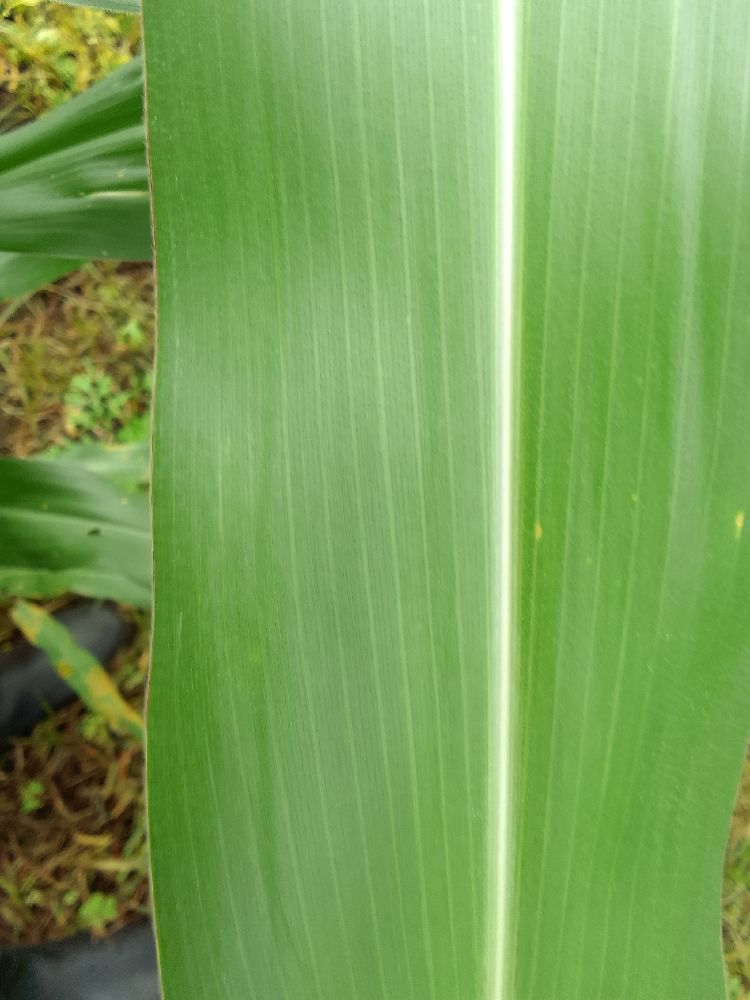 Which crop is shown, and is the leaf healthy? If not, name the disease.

maize, healthy
